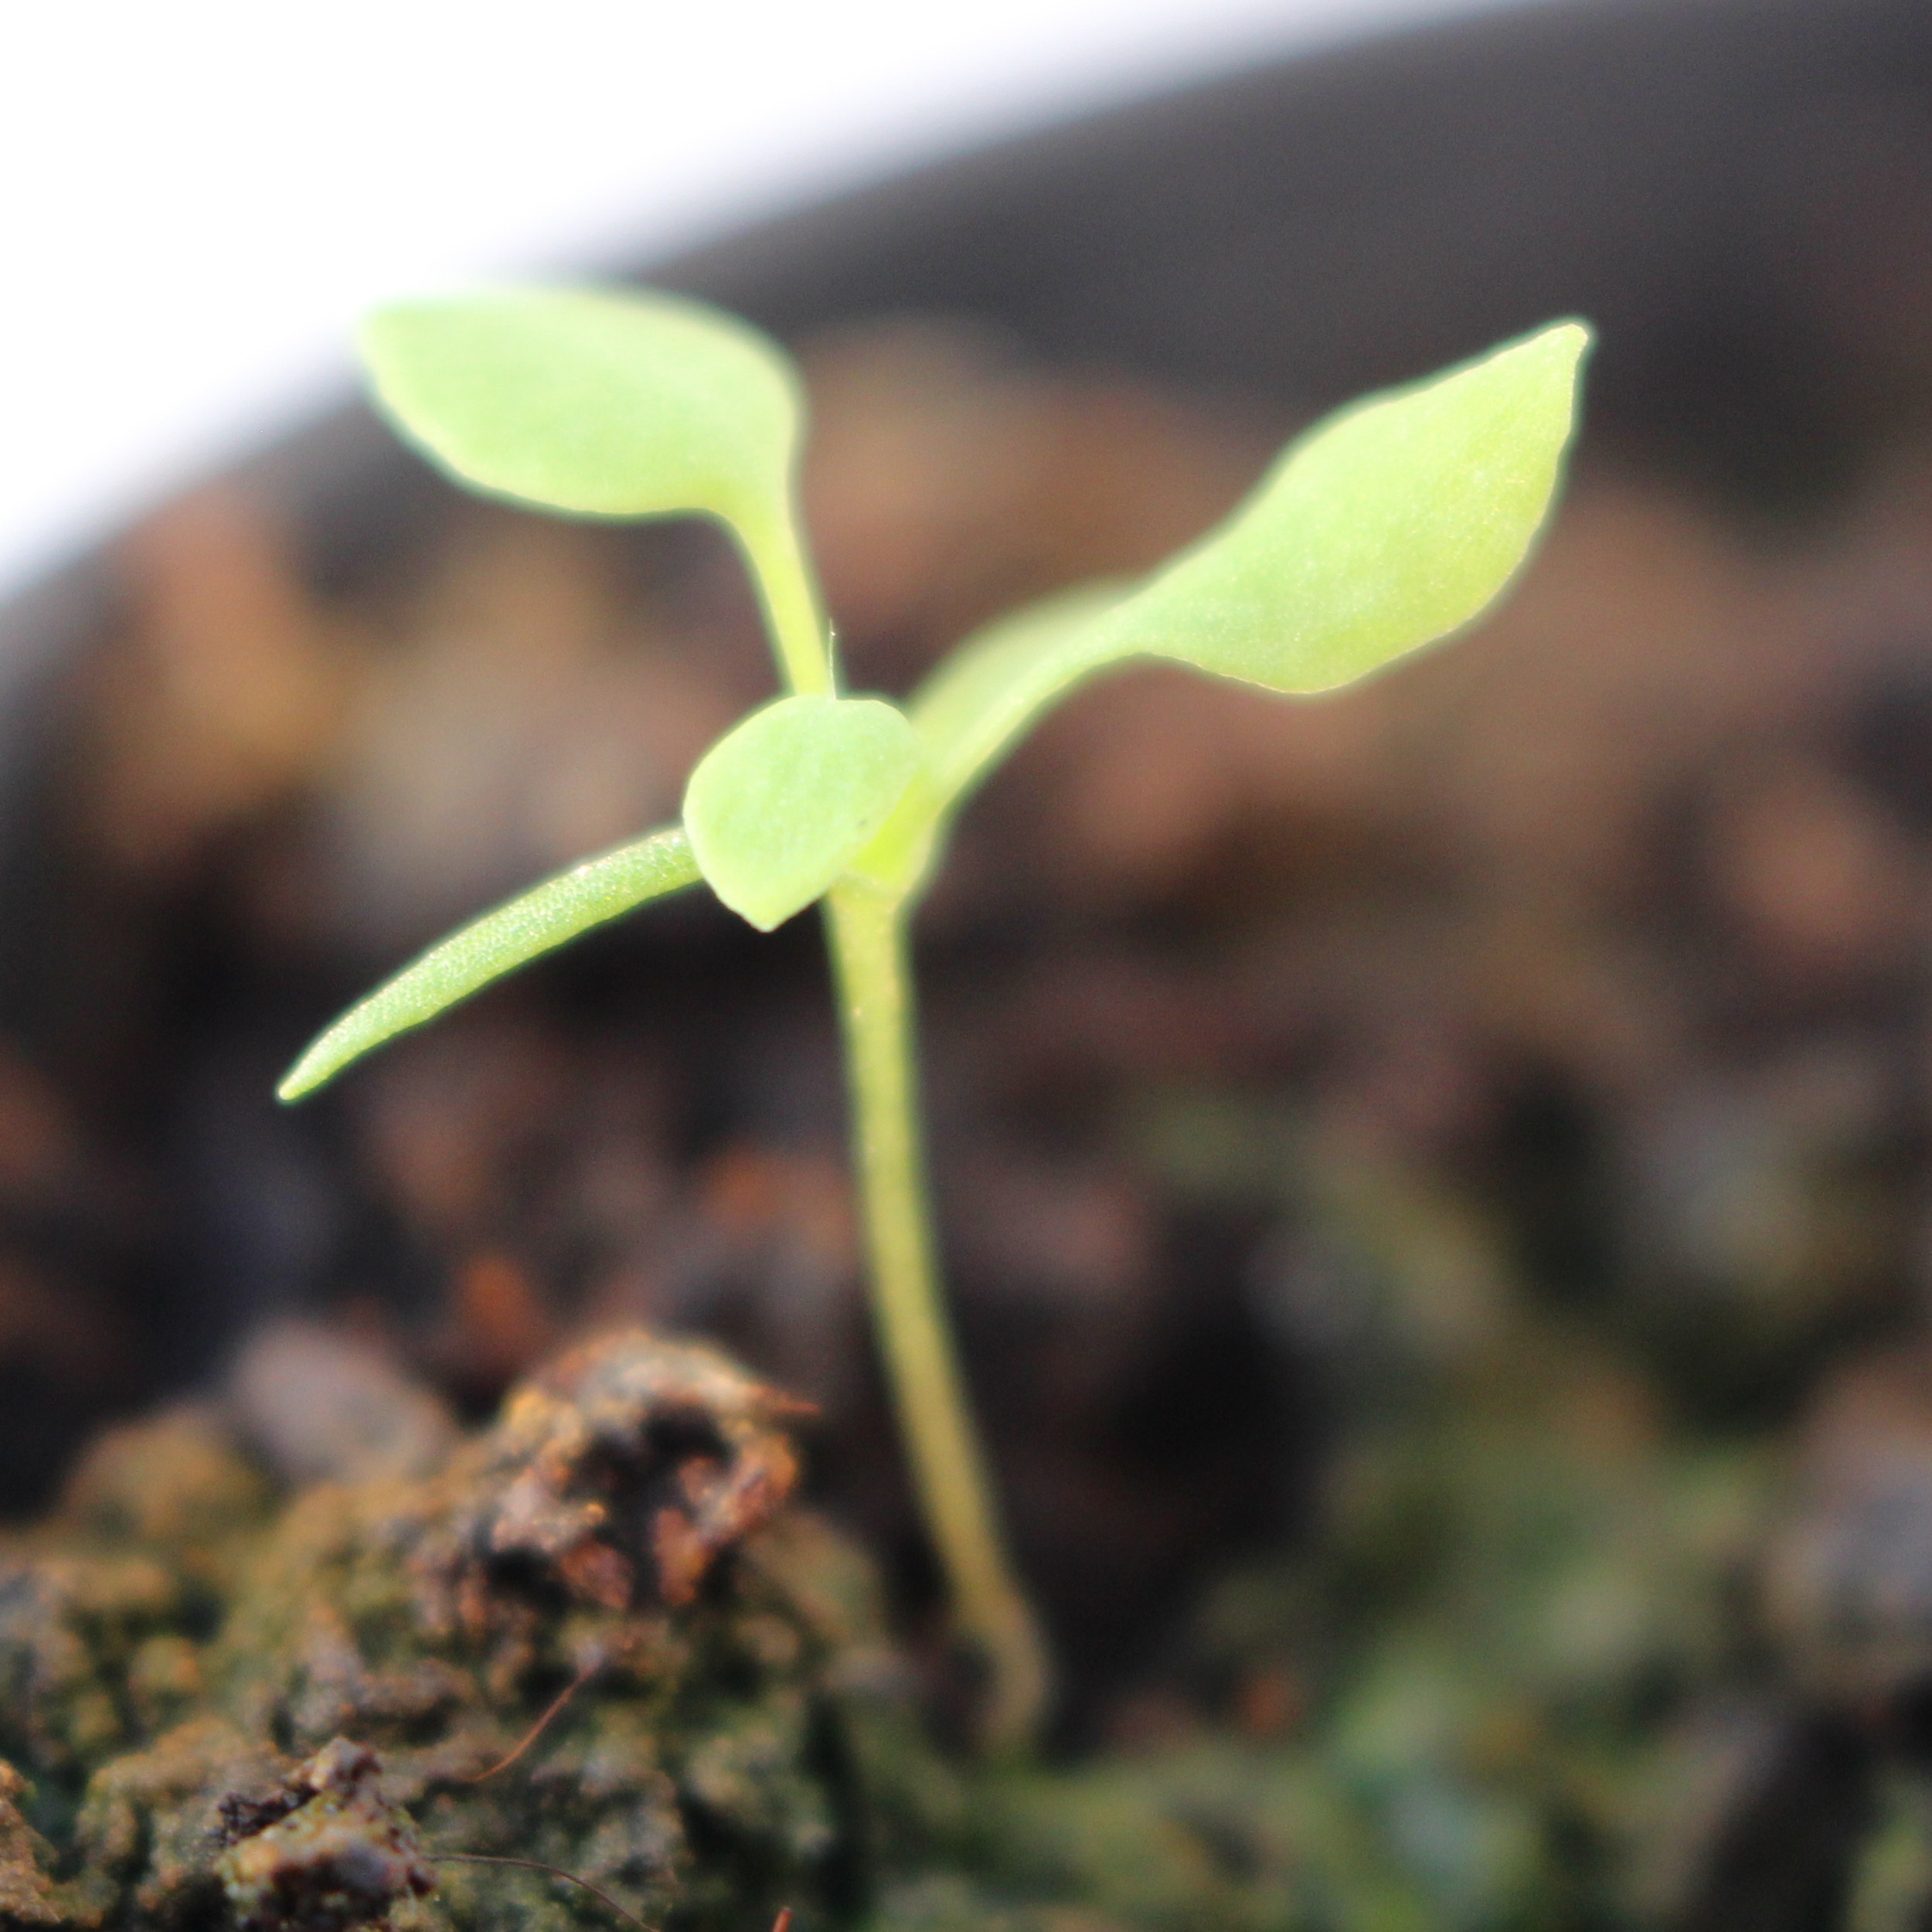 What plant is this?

Papaver rhoeas
